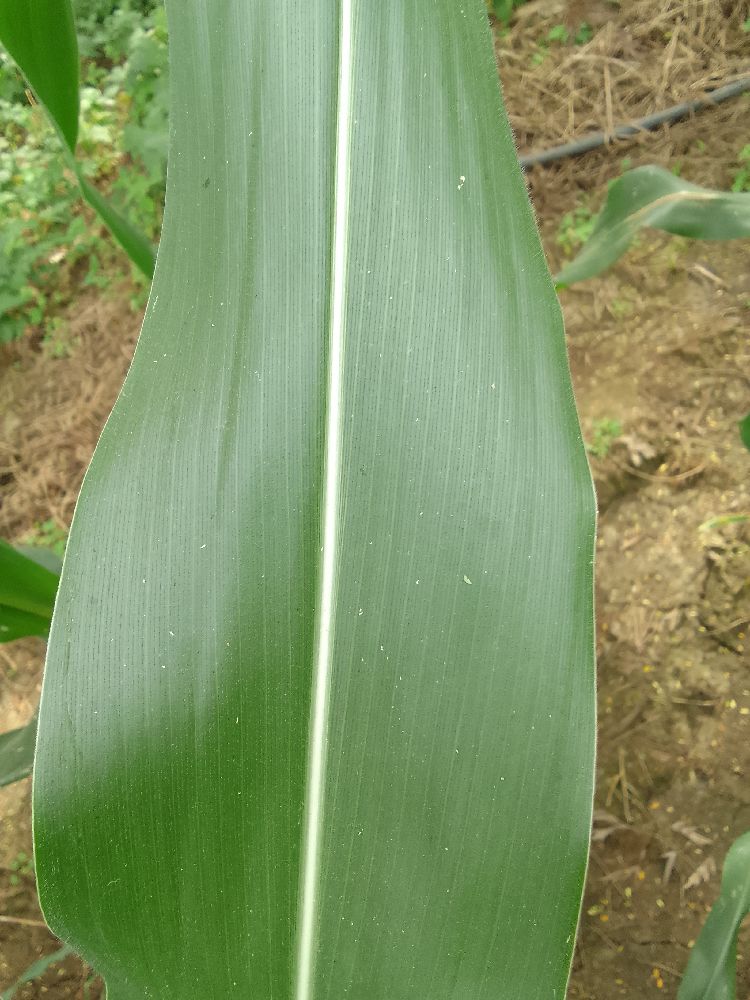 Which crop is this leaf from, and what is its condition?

maize, healthy
